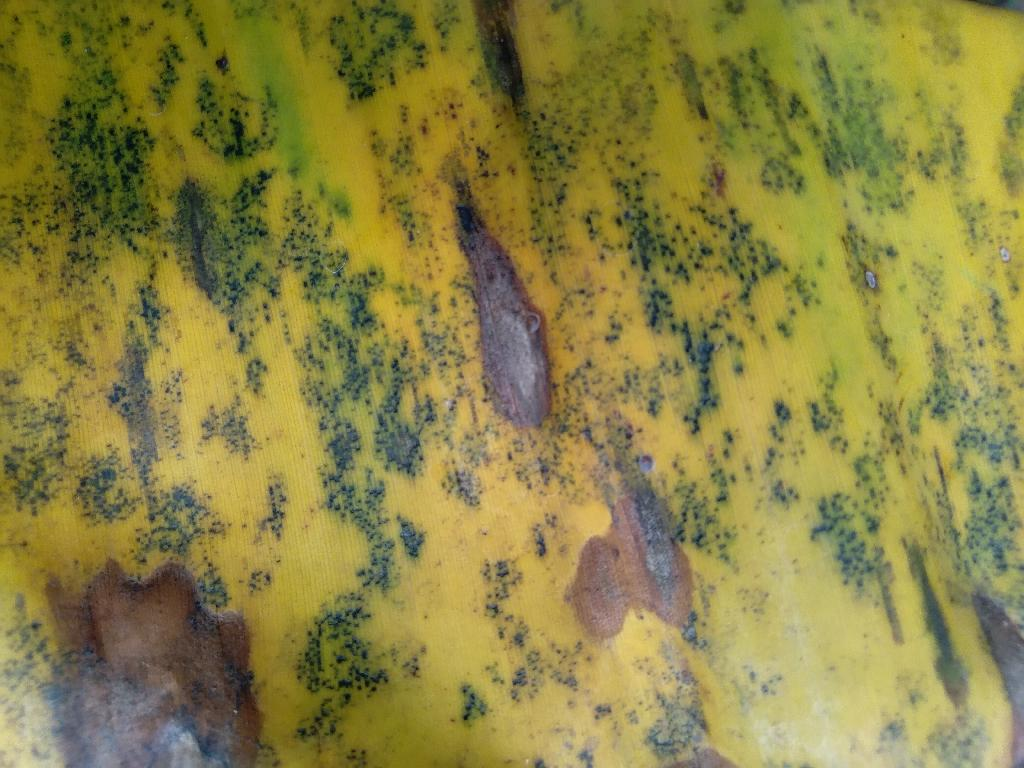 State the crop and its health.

banana, black sigatoka
